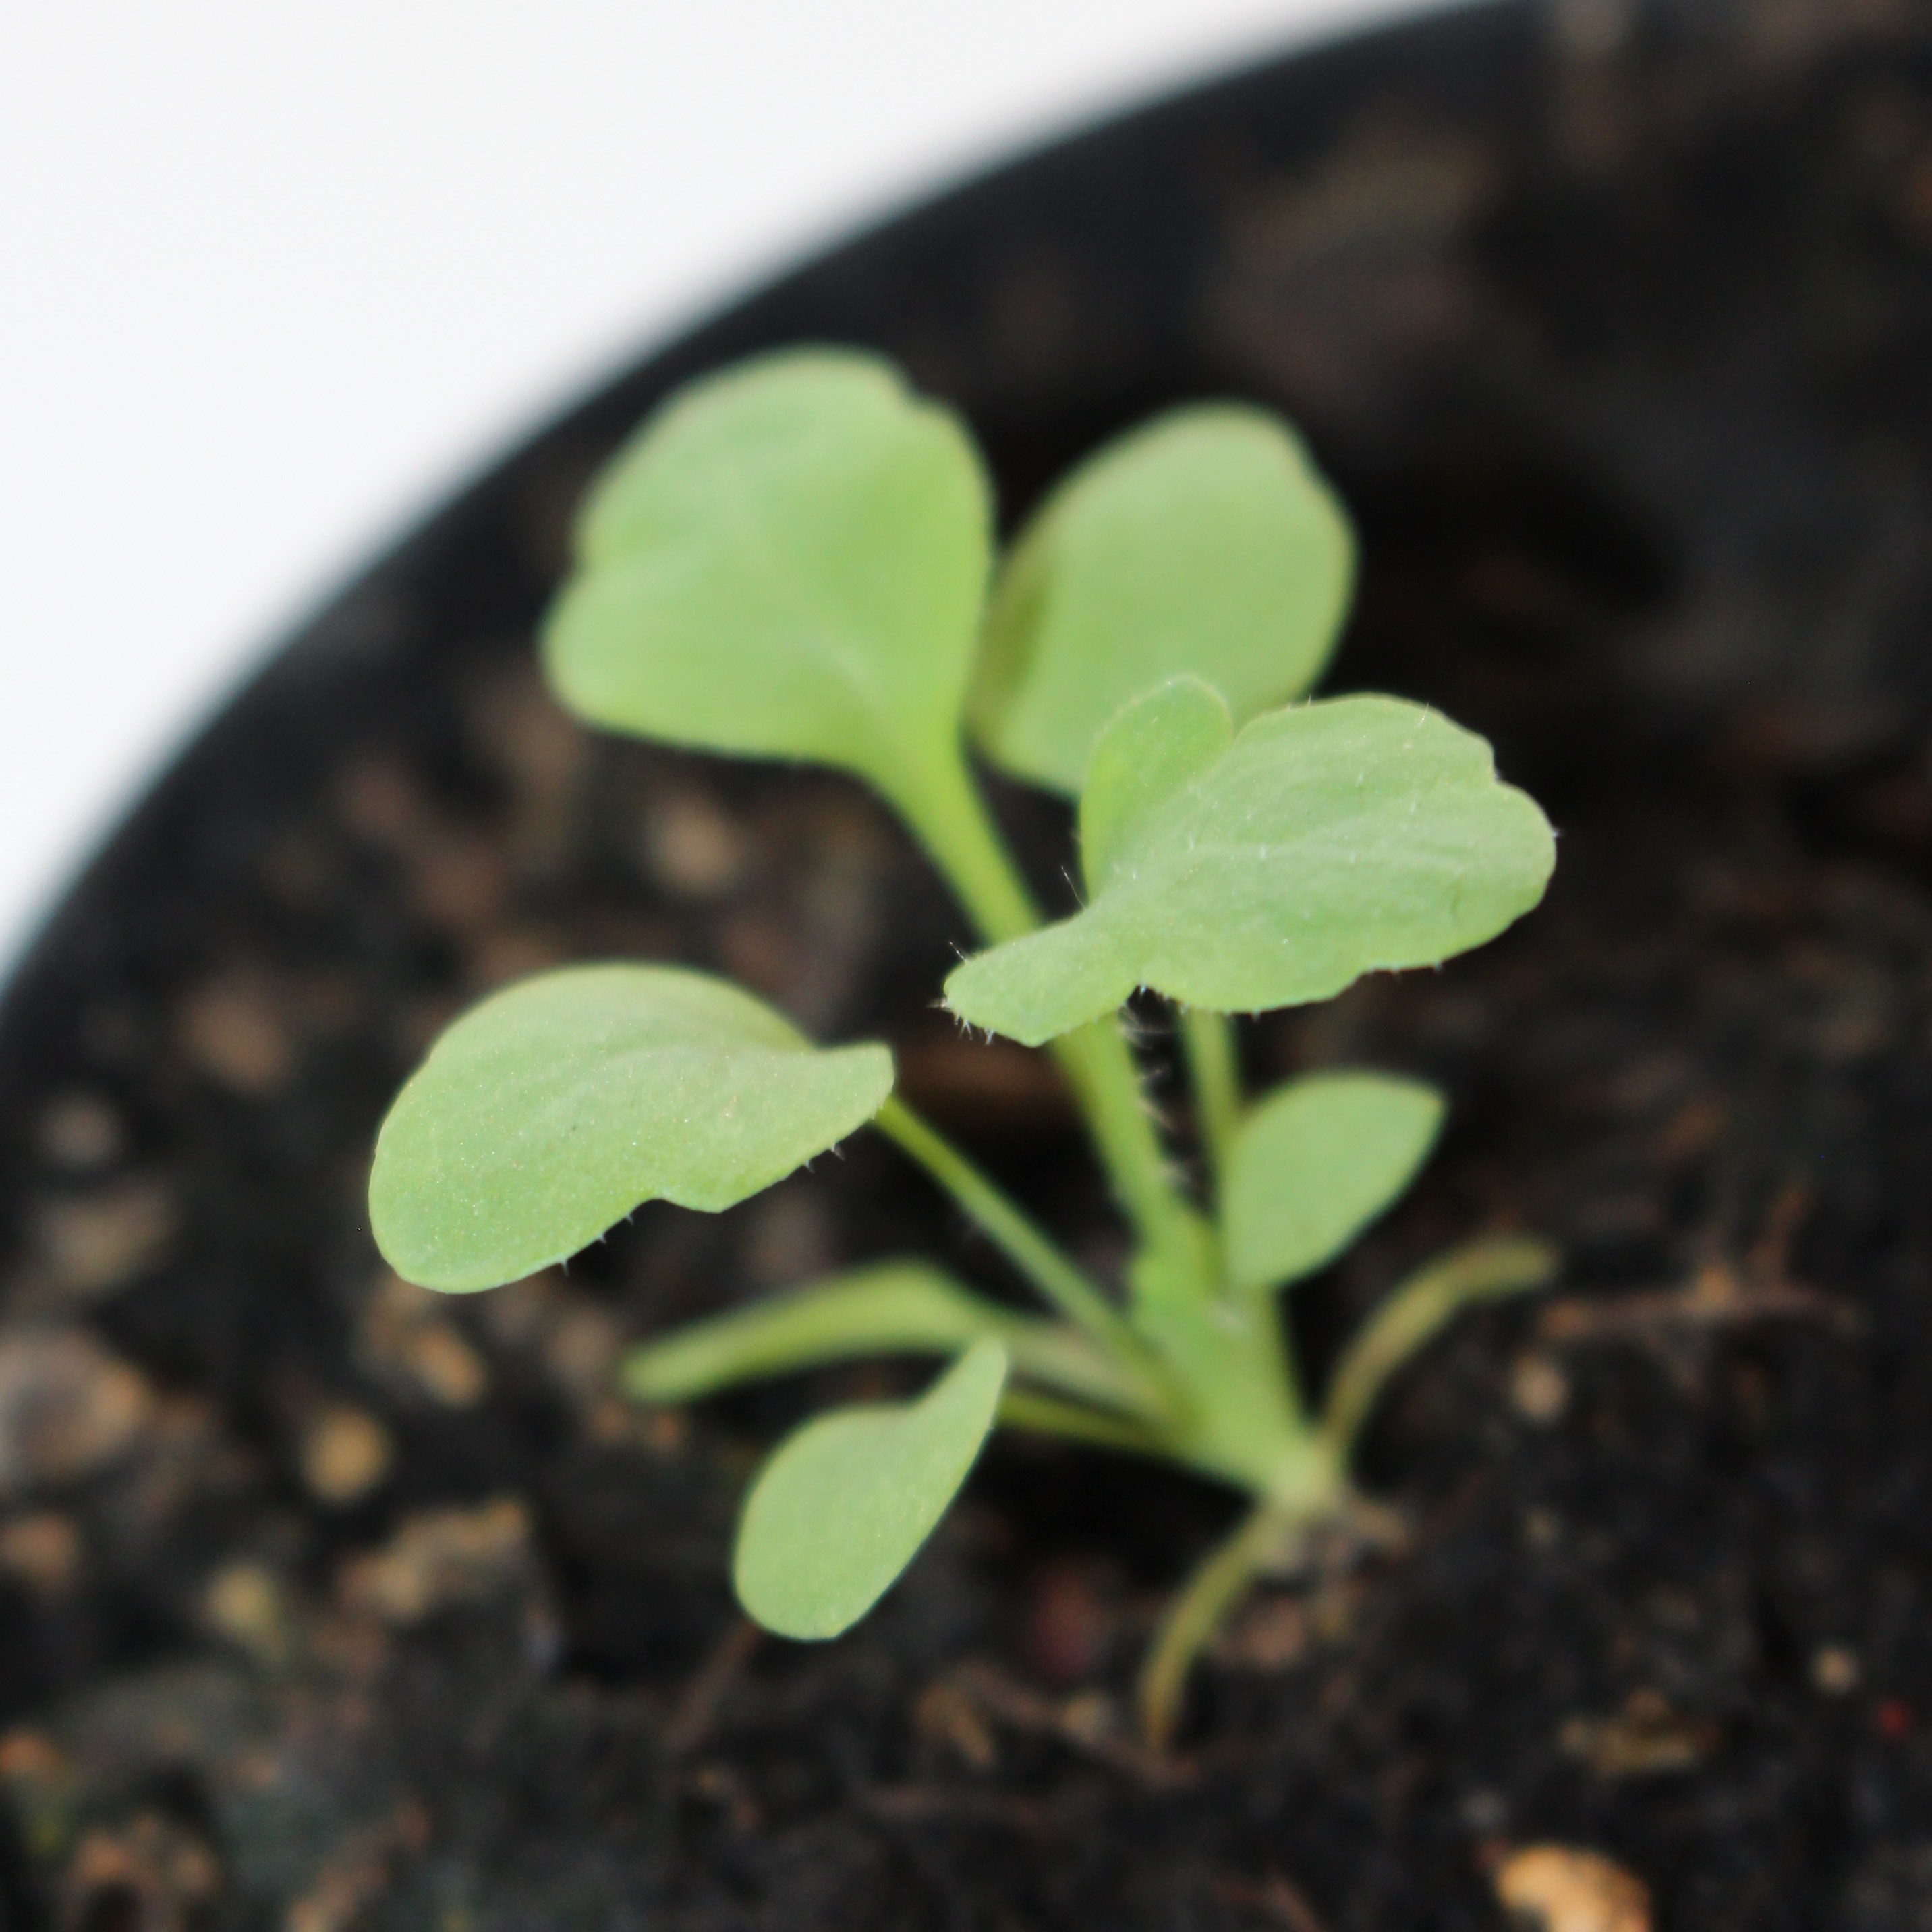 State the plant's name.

Papaver rhoeas
